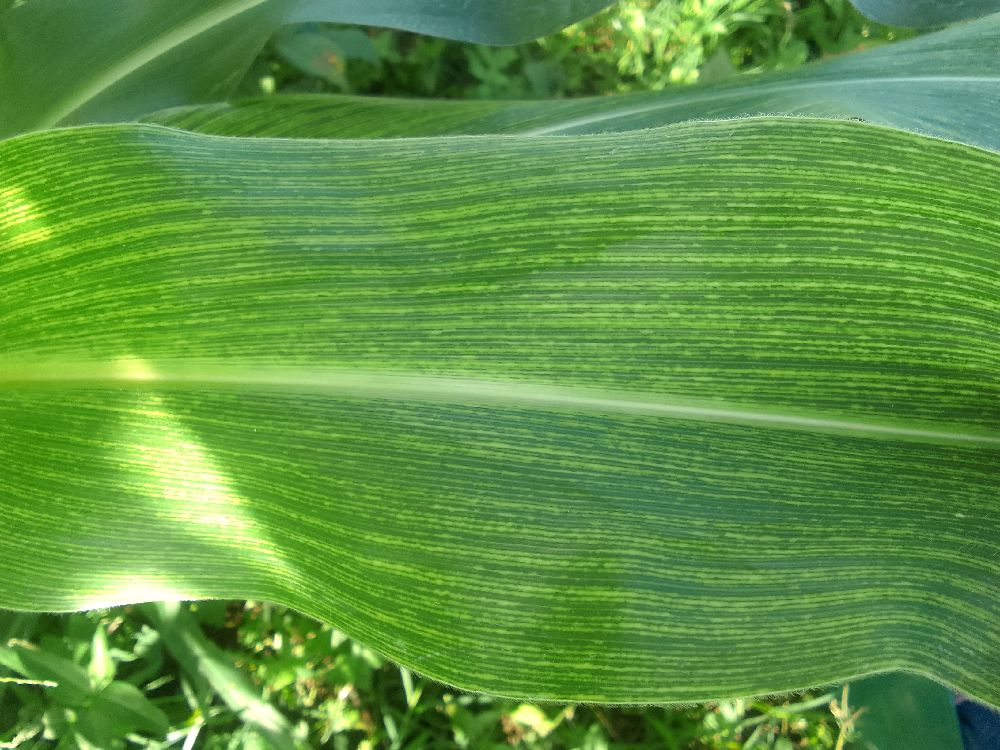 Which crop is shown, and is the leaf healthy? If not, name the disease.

maize, maize lethal necrosis
